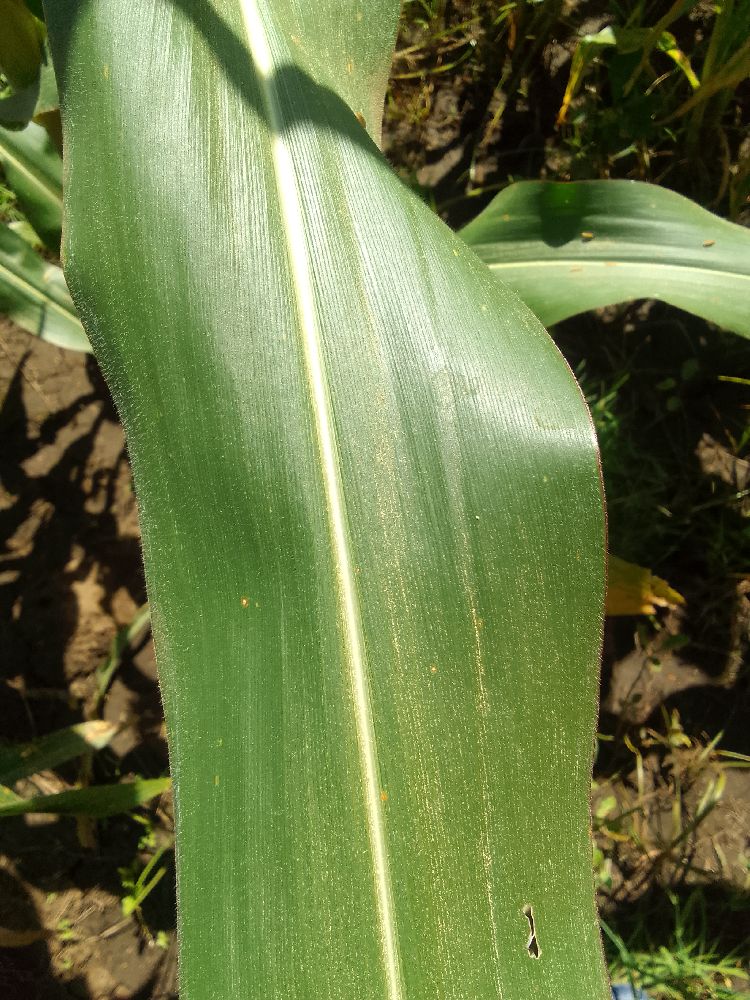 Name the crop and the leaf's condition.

maize, healthy
